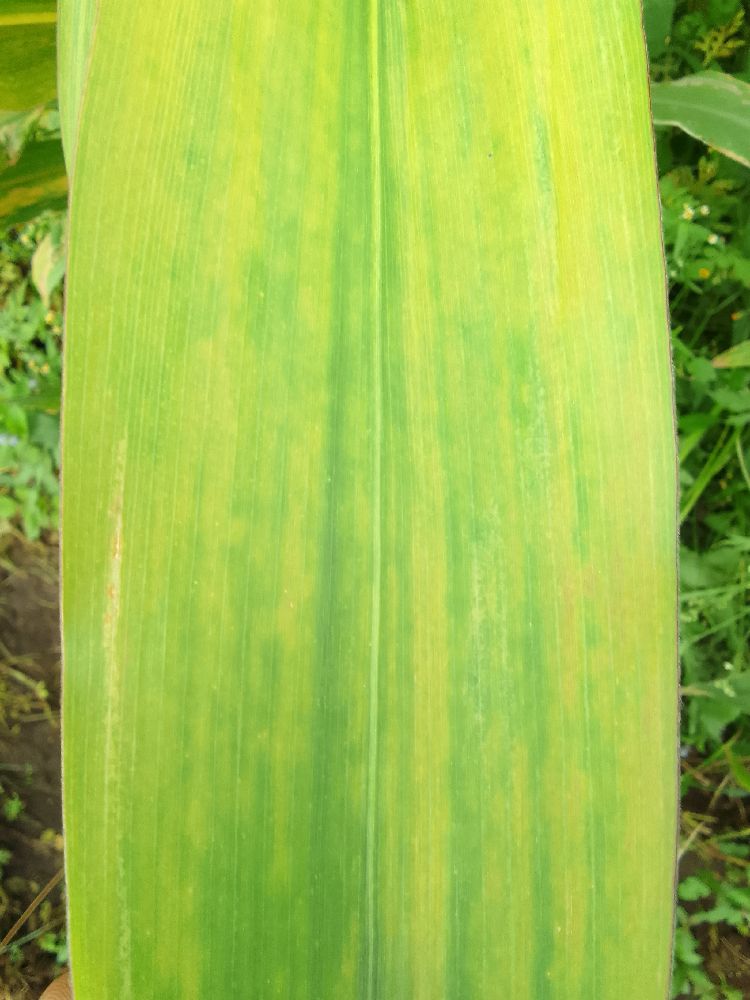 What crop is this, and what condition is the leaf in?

maize, maize lethal necrosis
